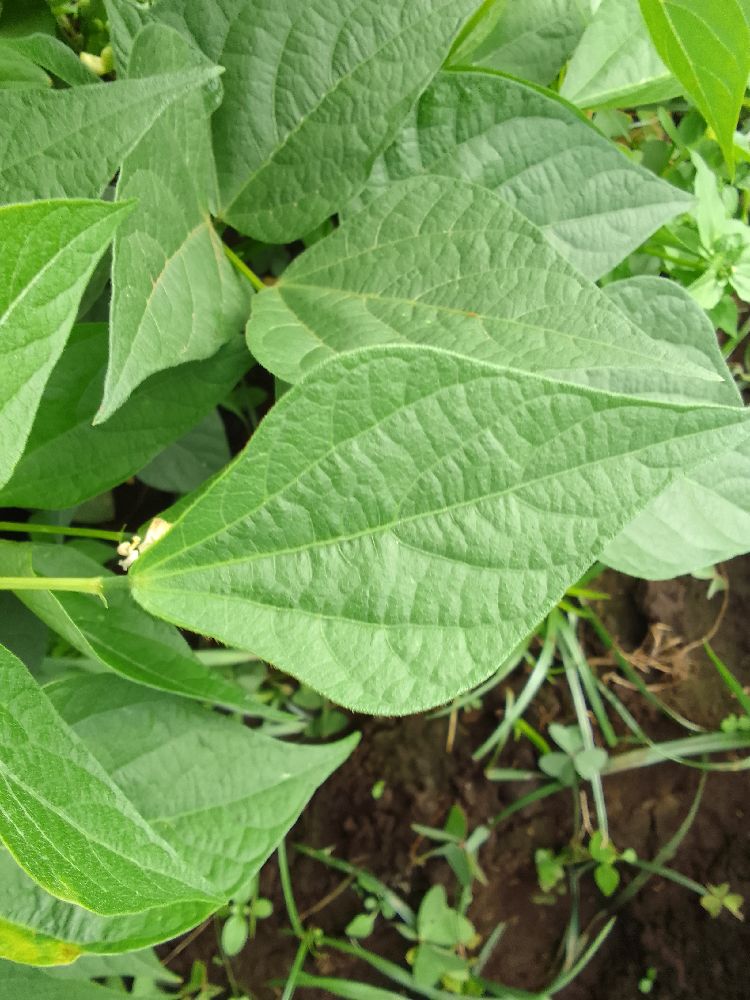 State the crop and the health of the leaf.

common bean, healthy
